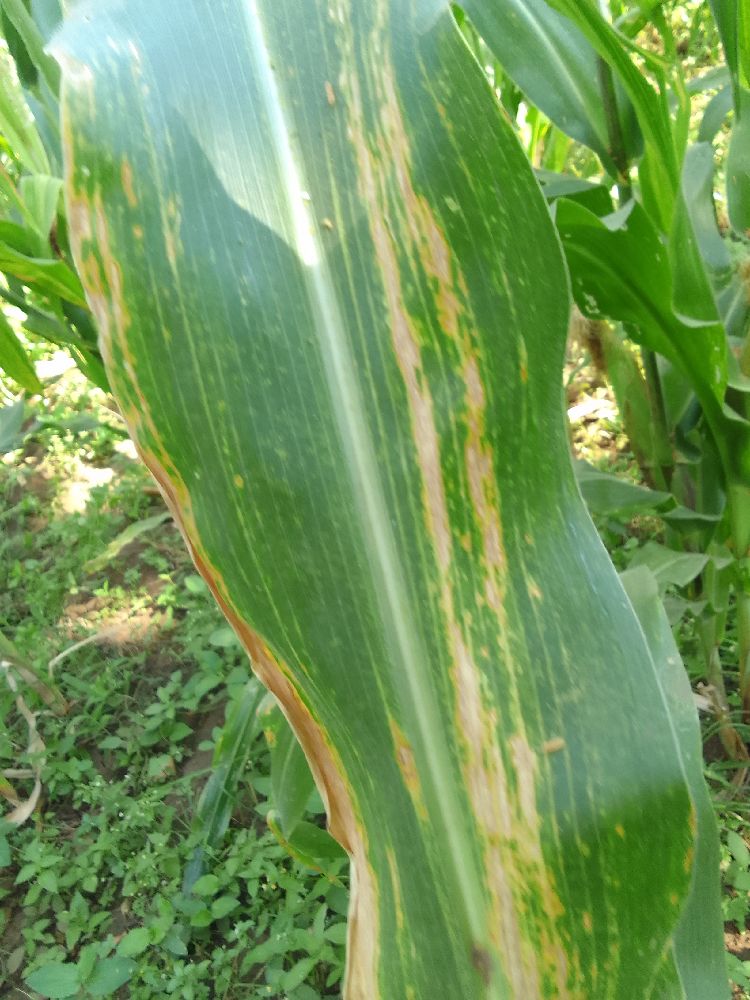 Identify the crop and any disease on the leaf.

maize, maize lethal necrosis
